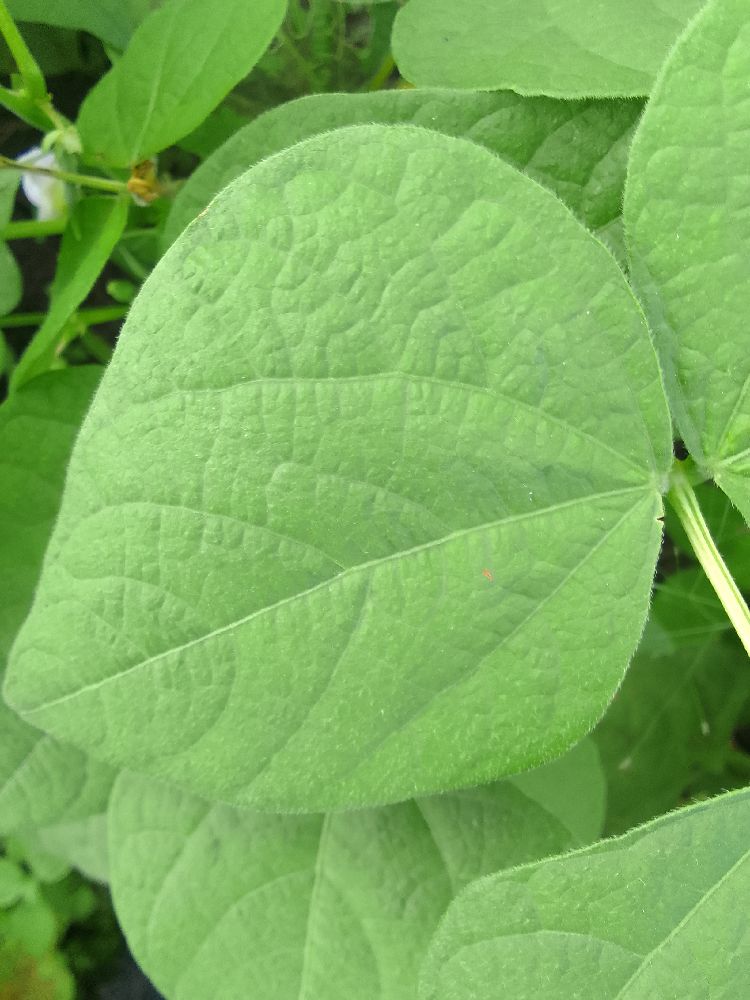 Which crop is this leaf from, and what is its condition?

common bean, healthy
